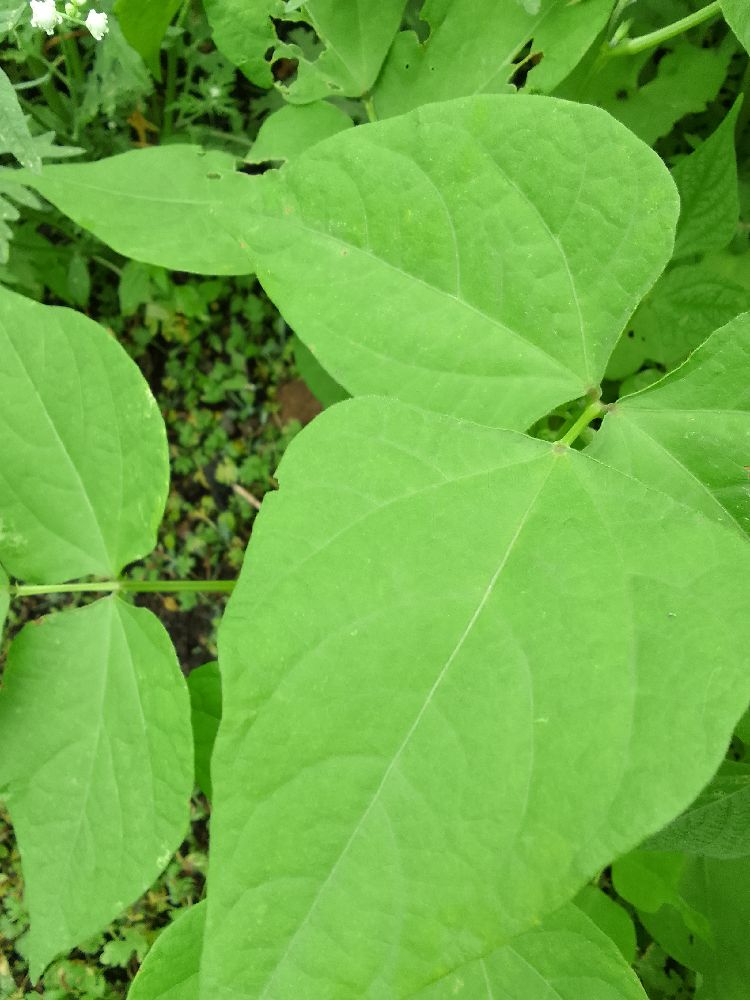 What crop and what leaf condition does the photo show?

common bean, healthy
